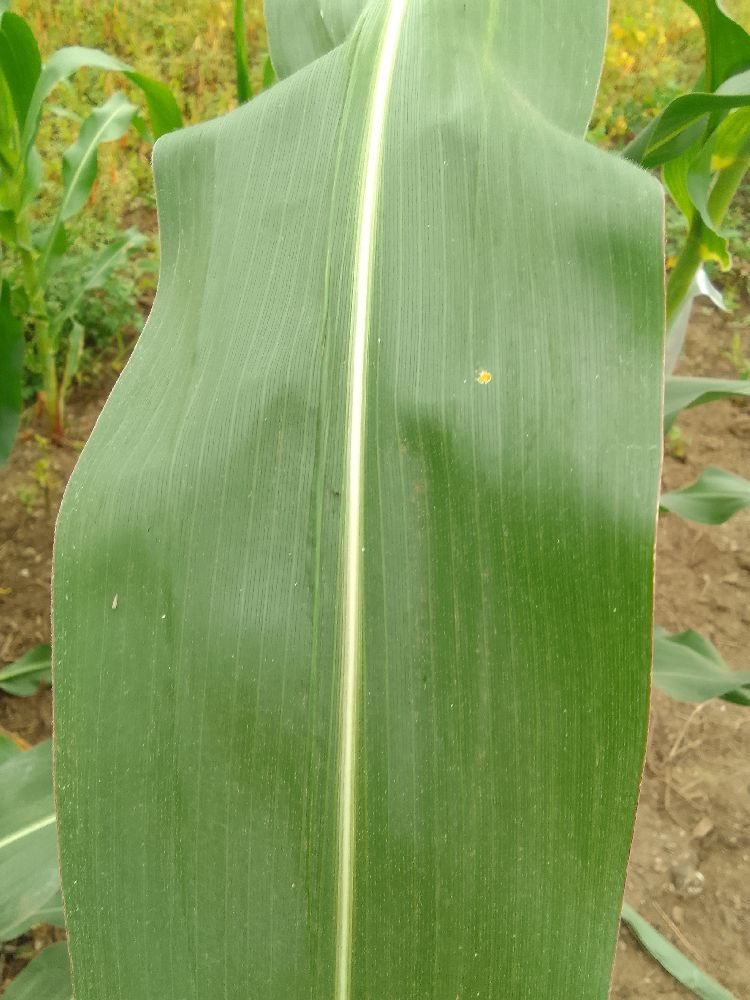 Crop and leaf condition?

maize, healthy
